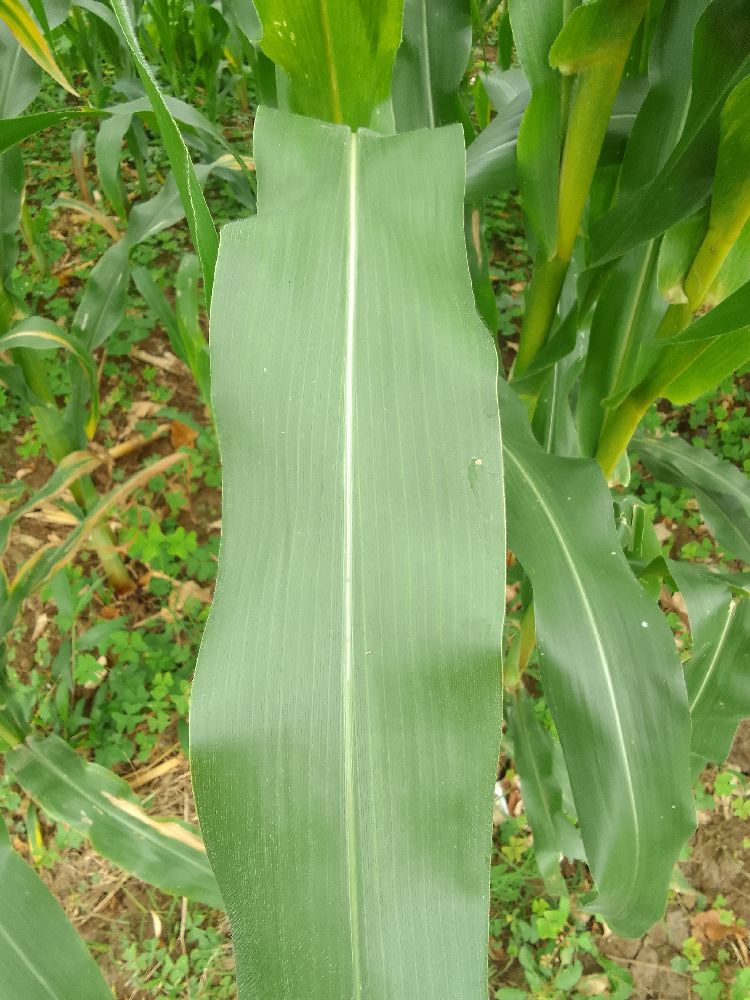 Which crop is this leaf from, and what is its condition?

maize, healthy
